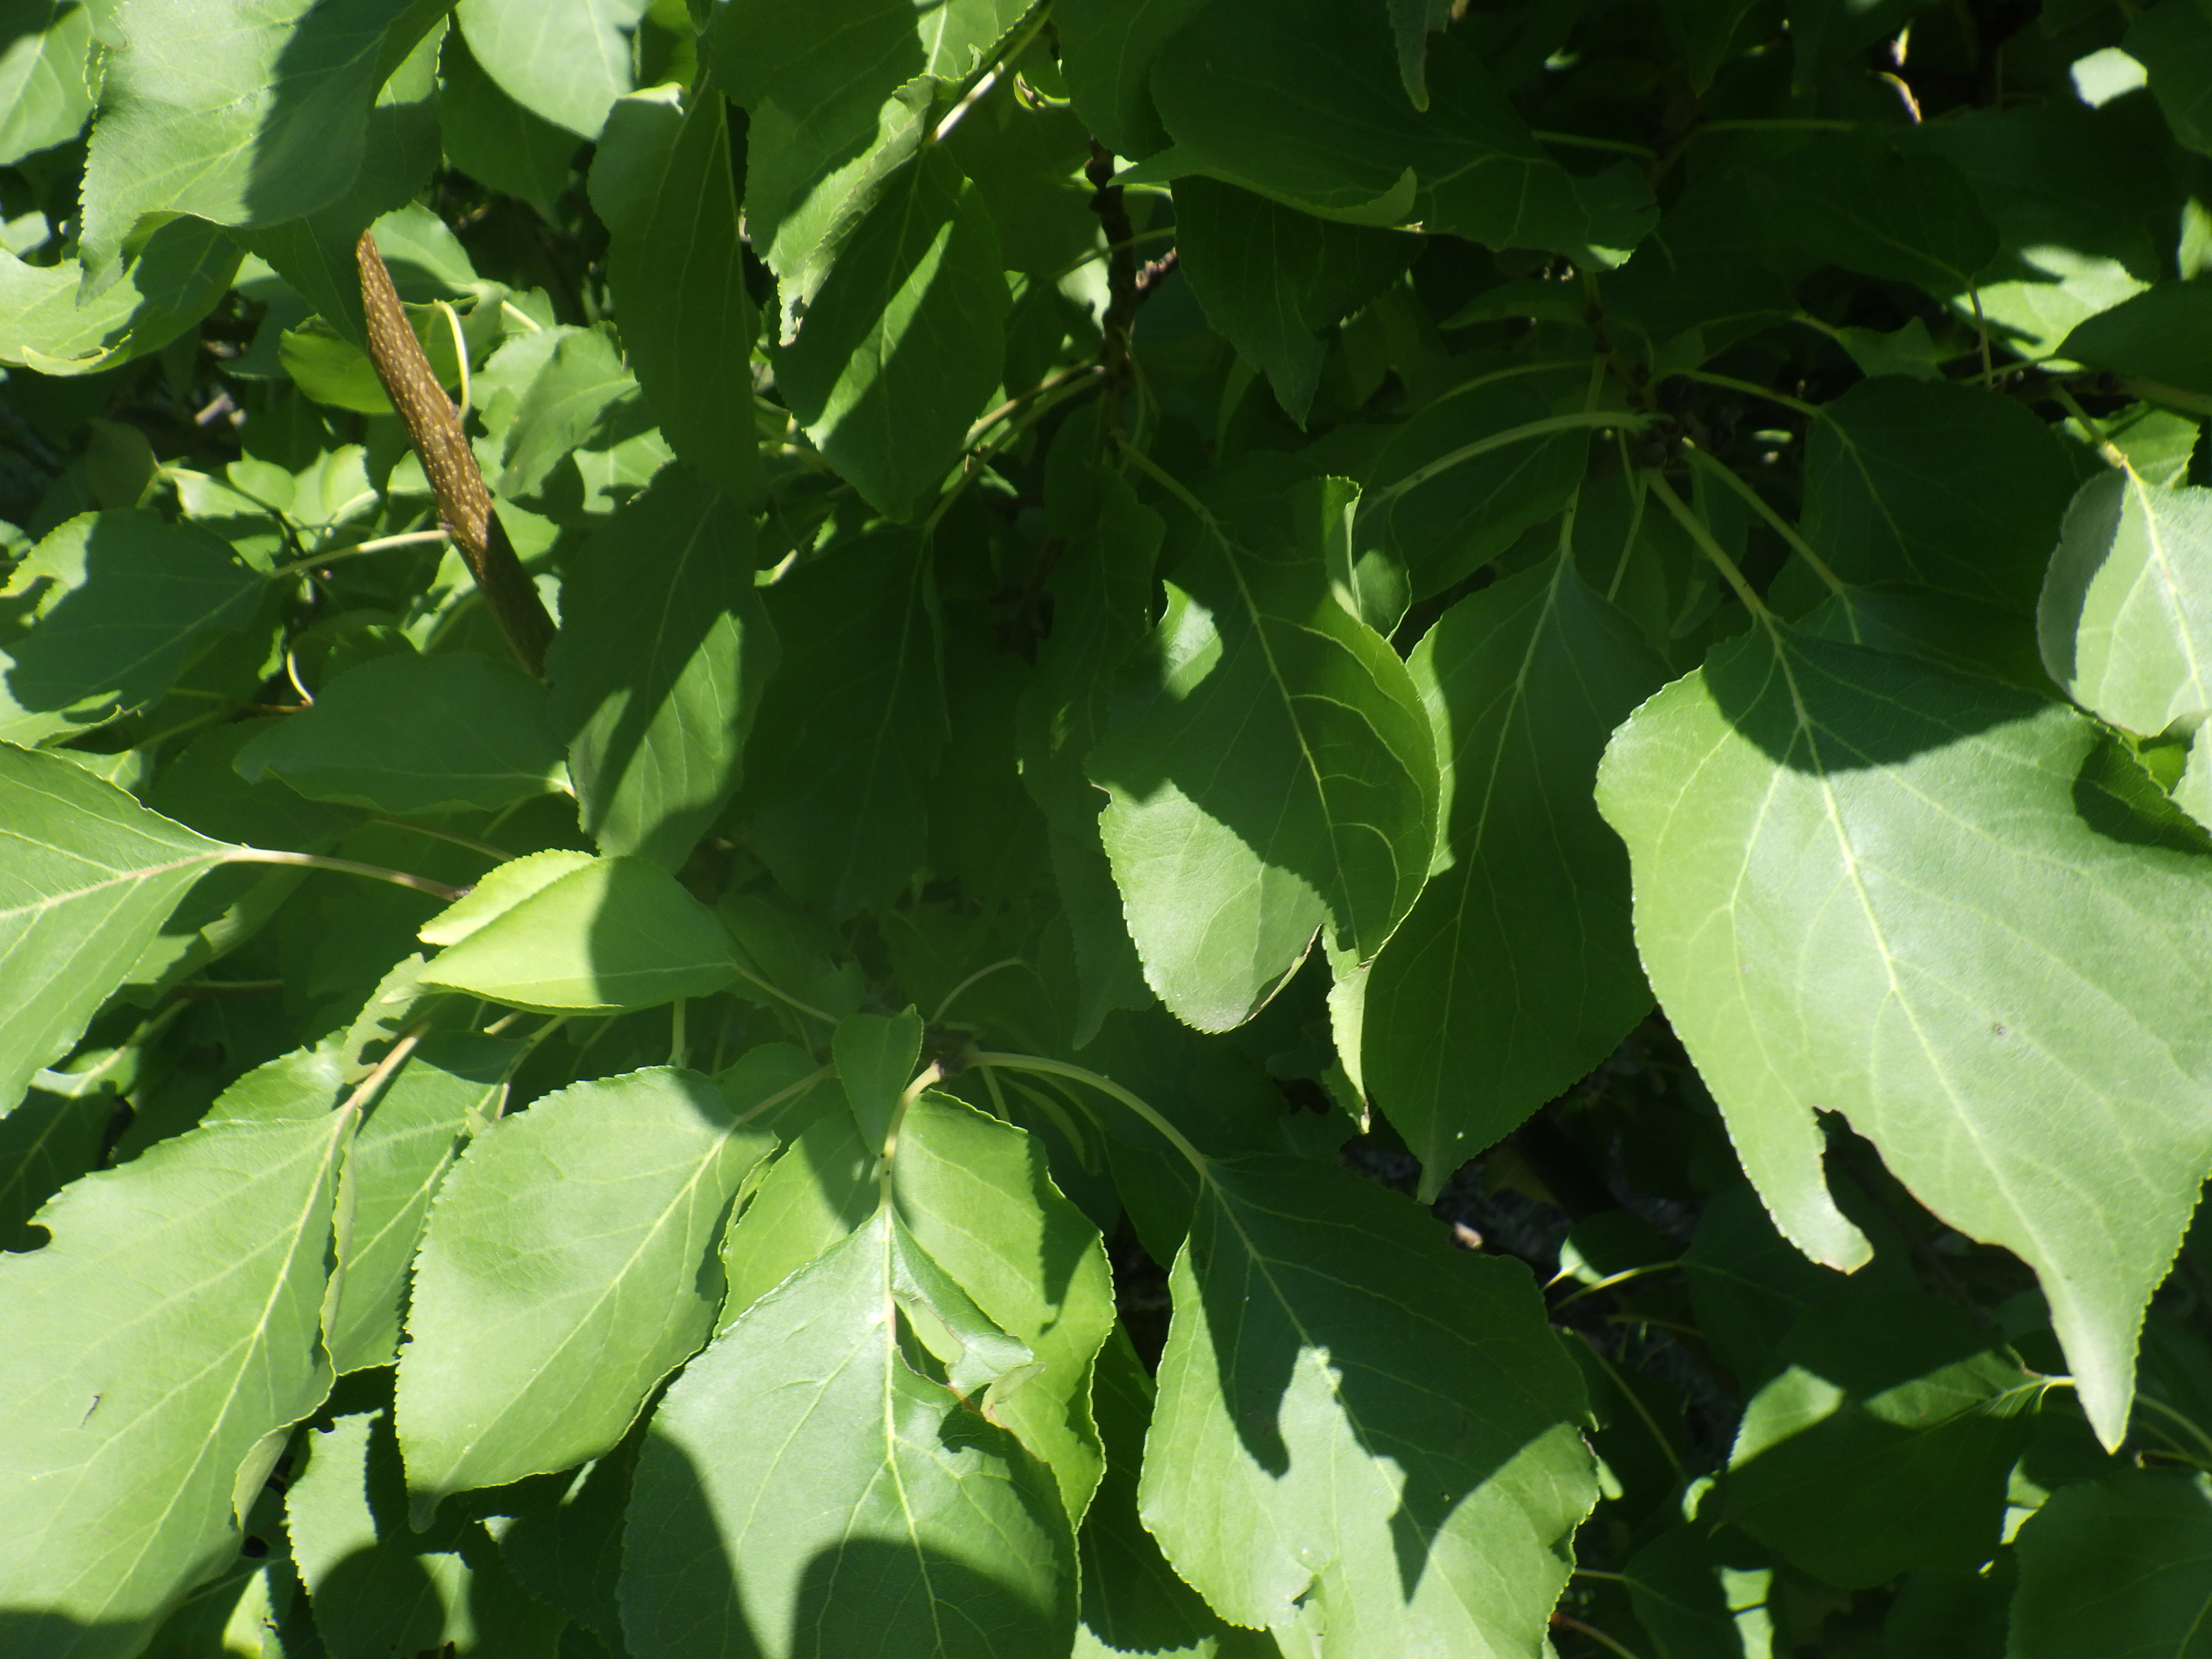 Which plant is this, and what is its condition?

apricot, shot hole disease
